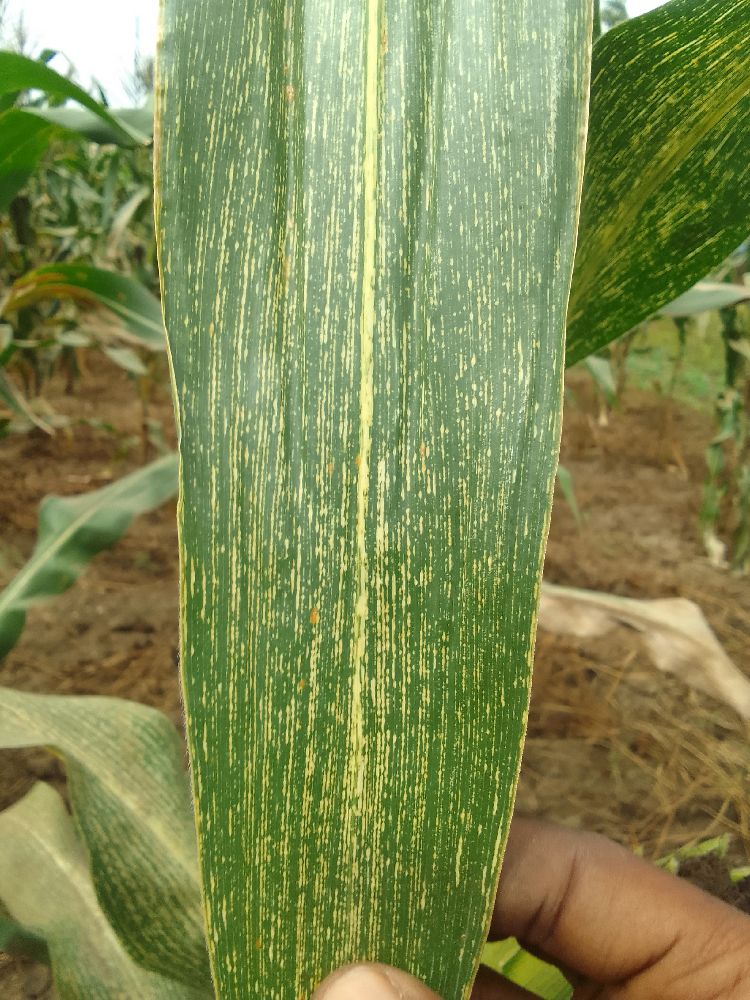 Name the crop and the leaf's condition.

maize, maize streak virus
